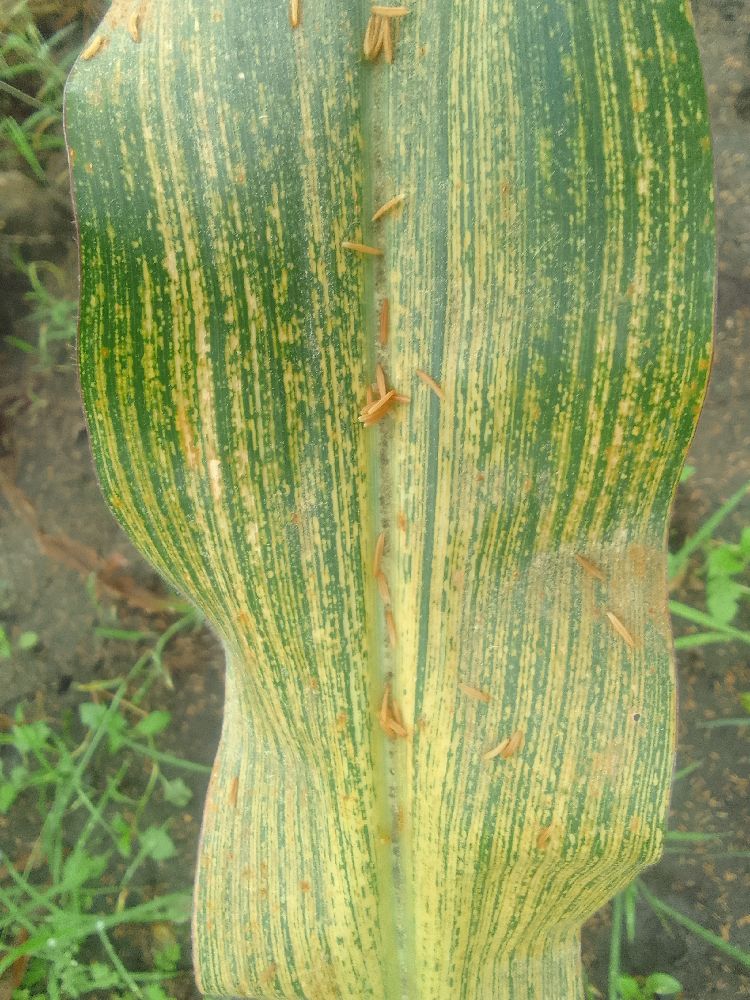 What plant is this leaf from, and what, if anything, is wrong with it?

maize, maize streak virus
